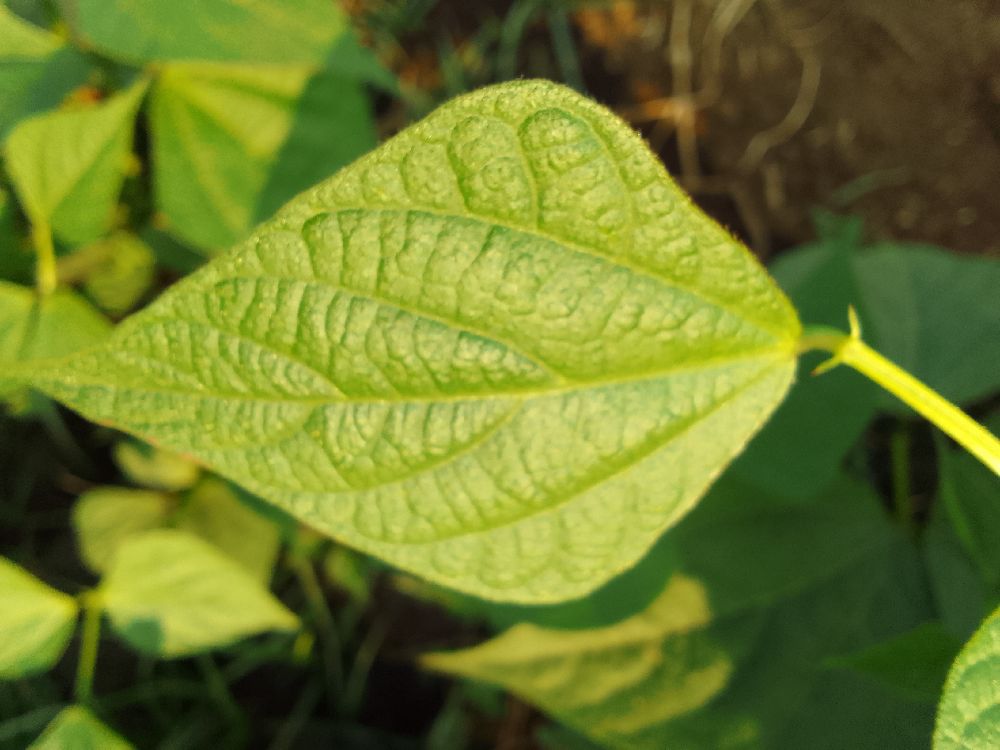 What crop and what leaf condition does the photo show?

common bean, healthy
